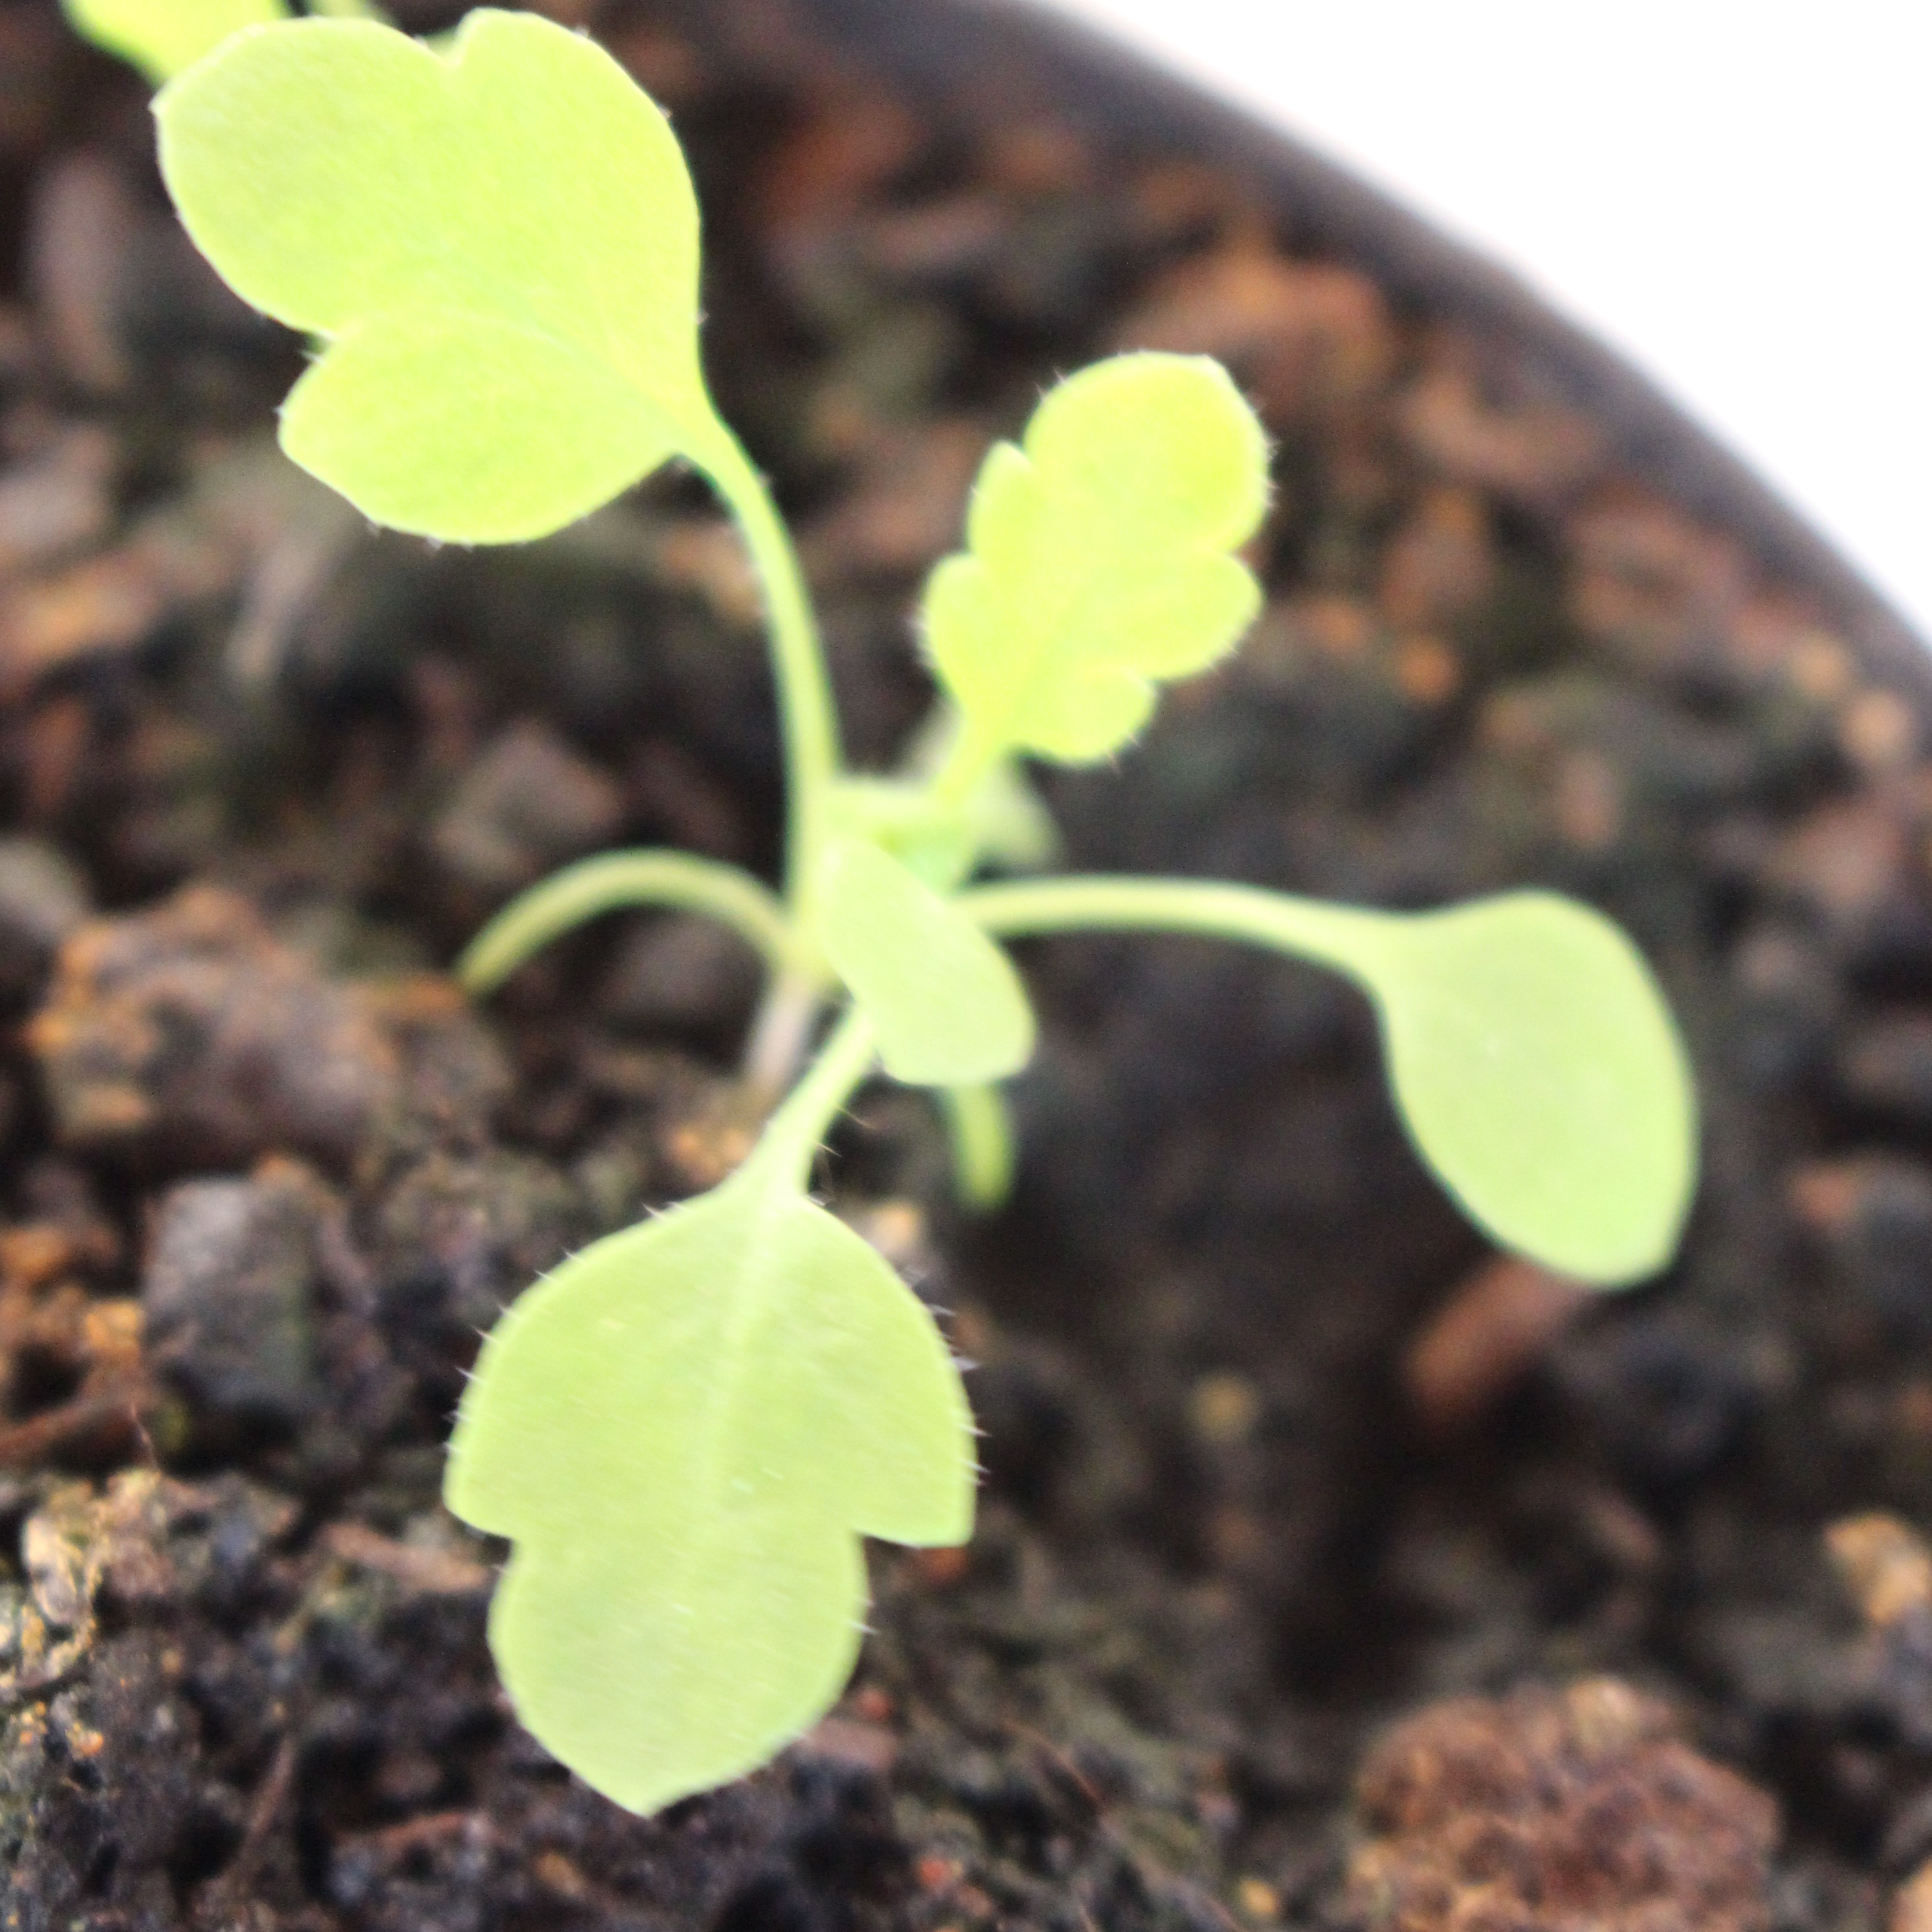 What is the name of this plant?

Papaver rhoeas
